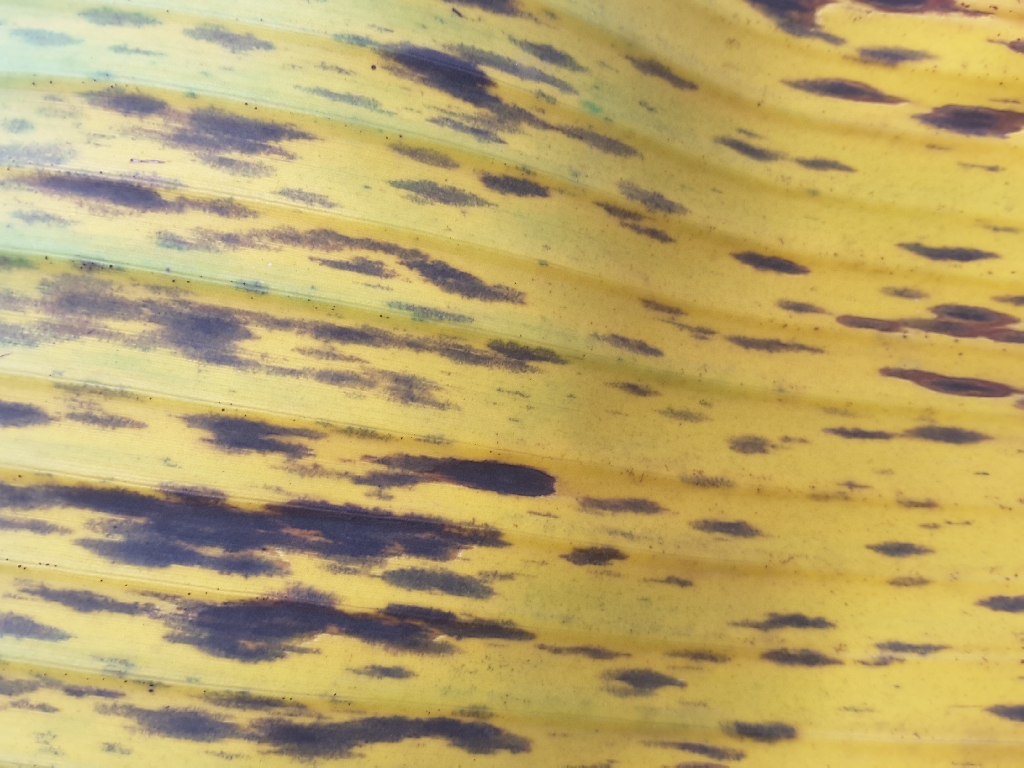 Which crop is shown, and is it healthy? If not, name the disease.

banana, black sigatoka
